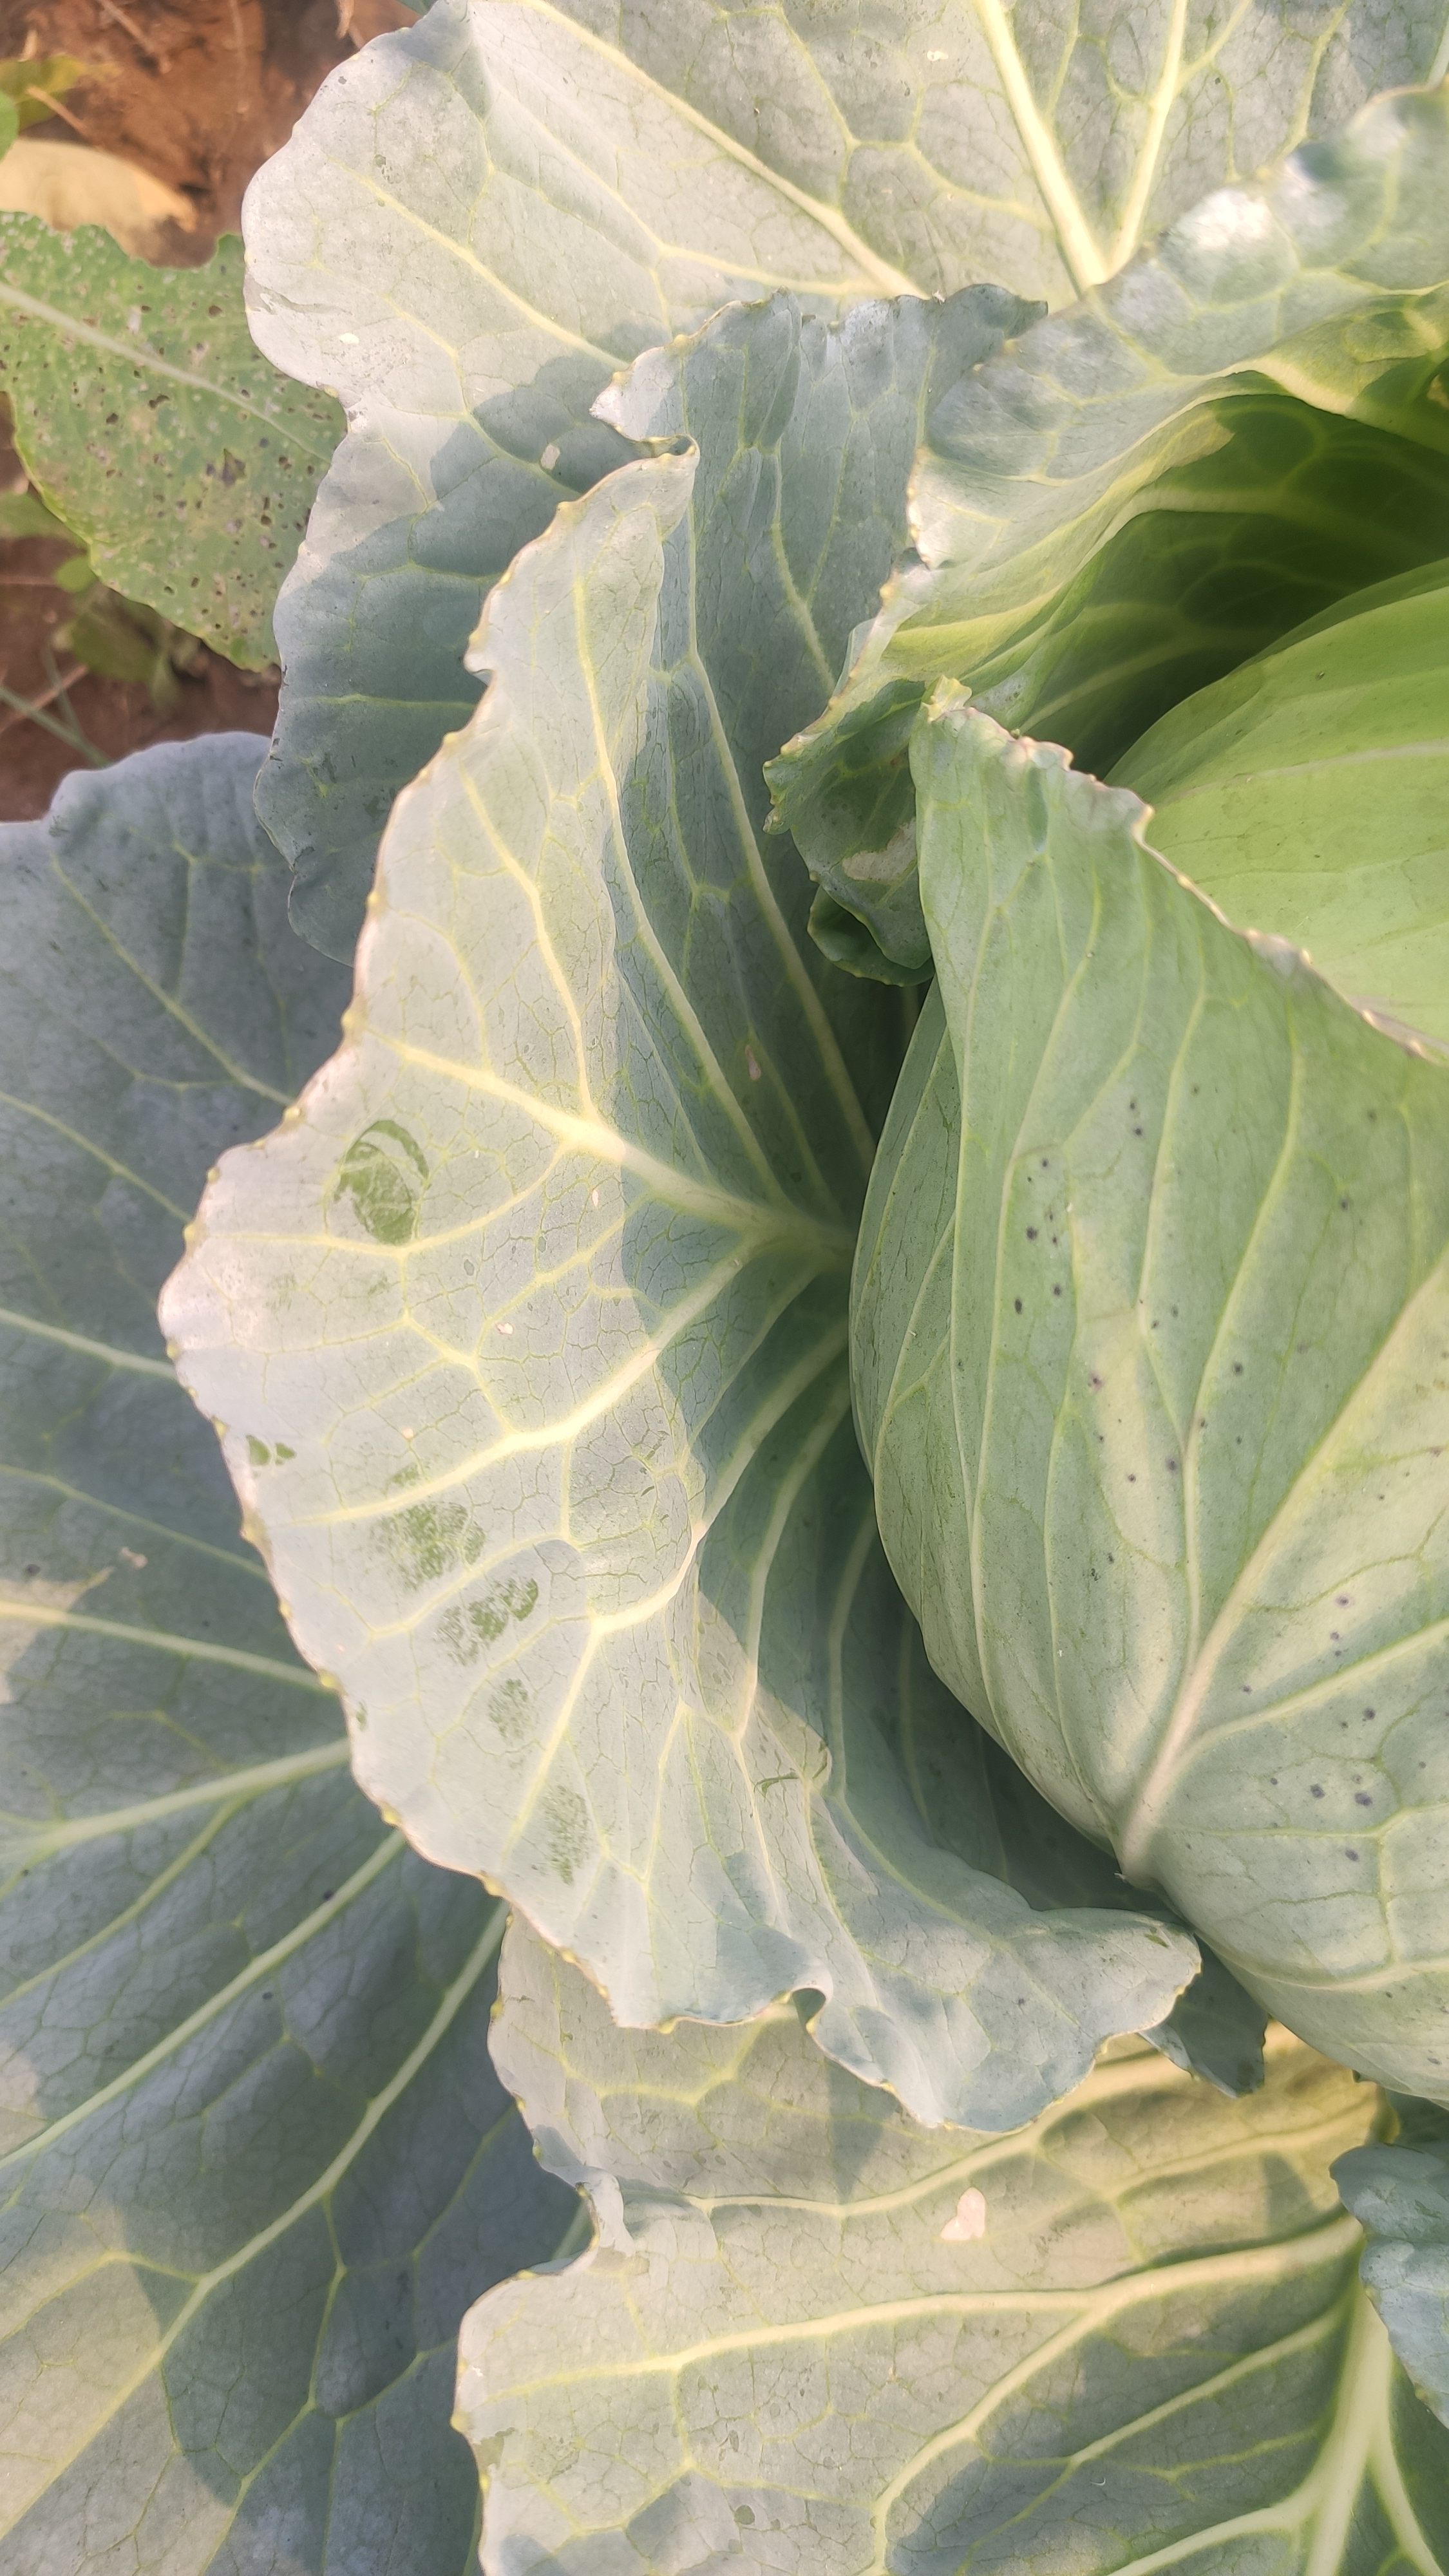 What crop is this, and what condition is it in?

cabbage, healthy
